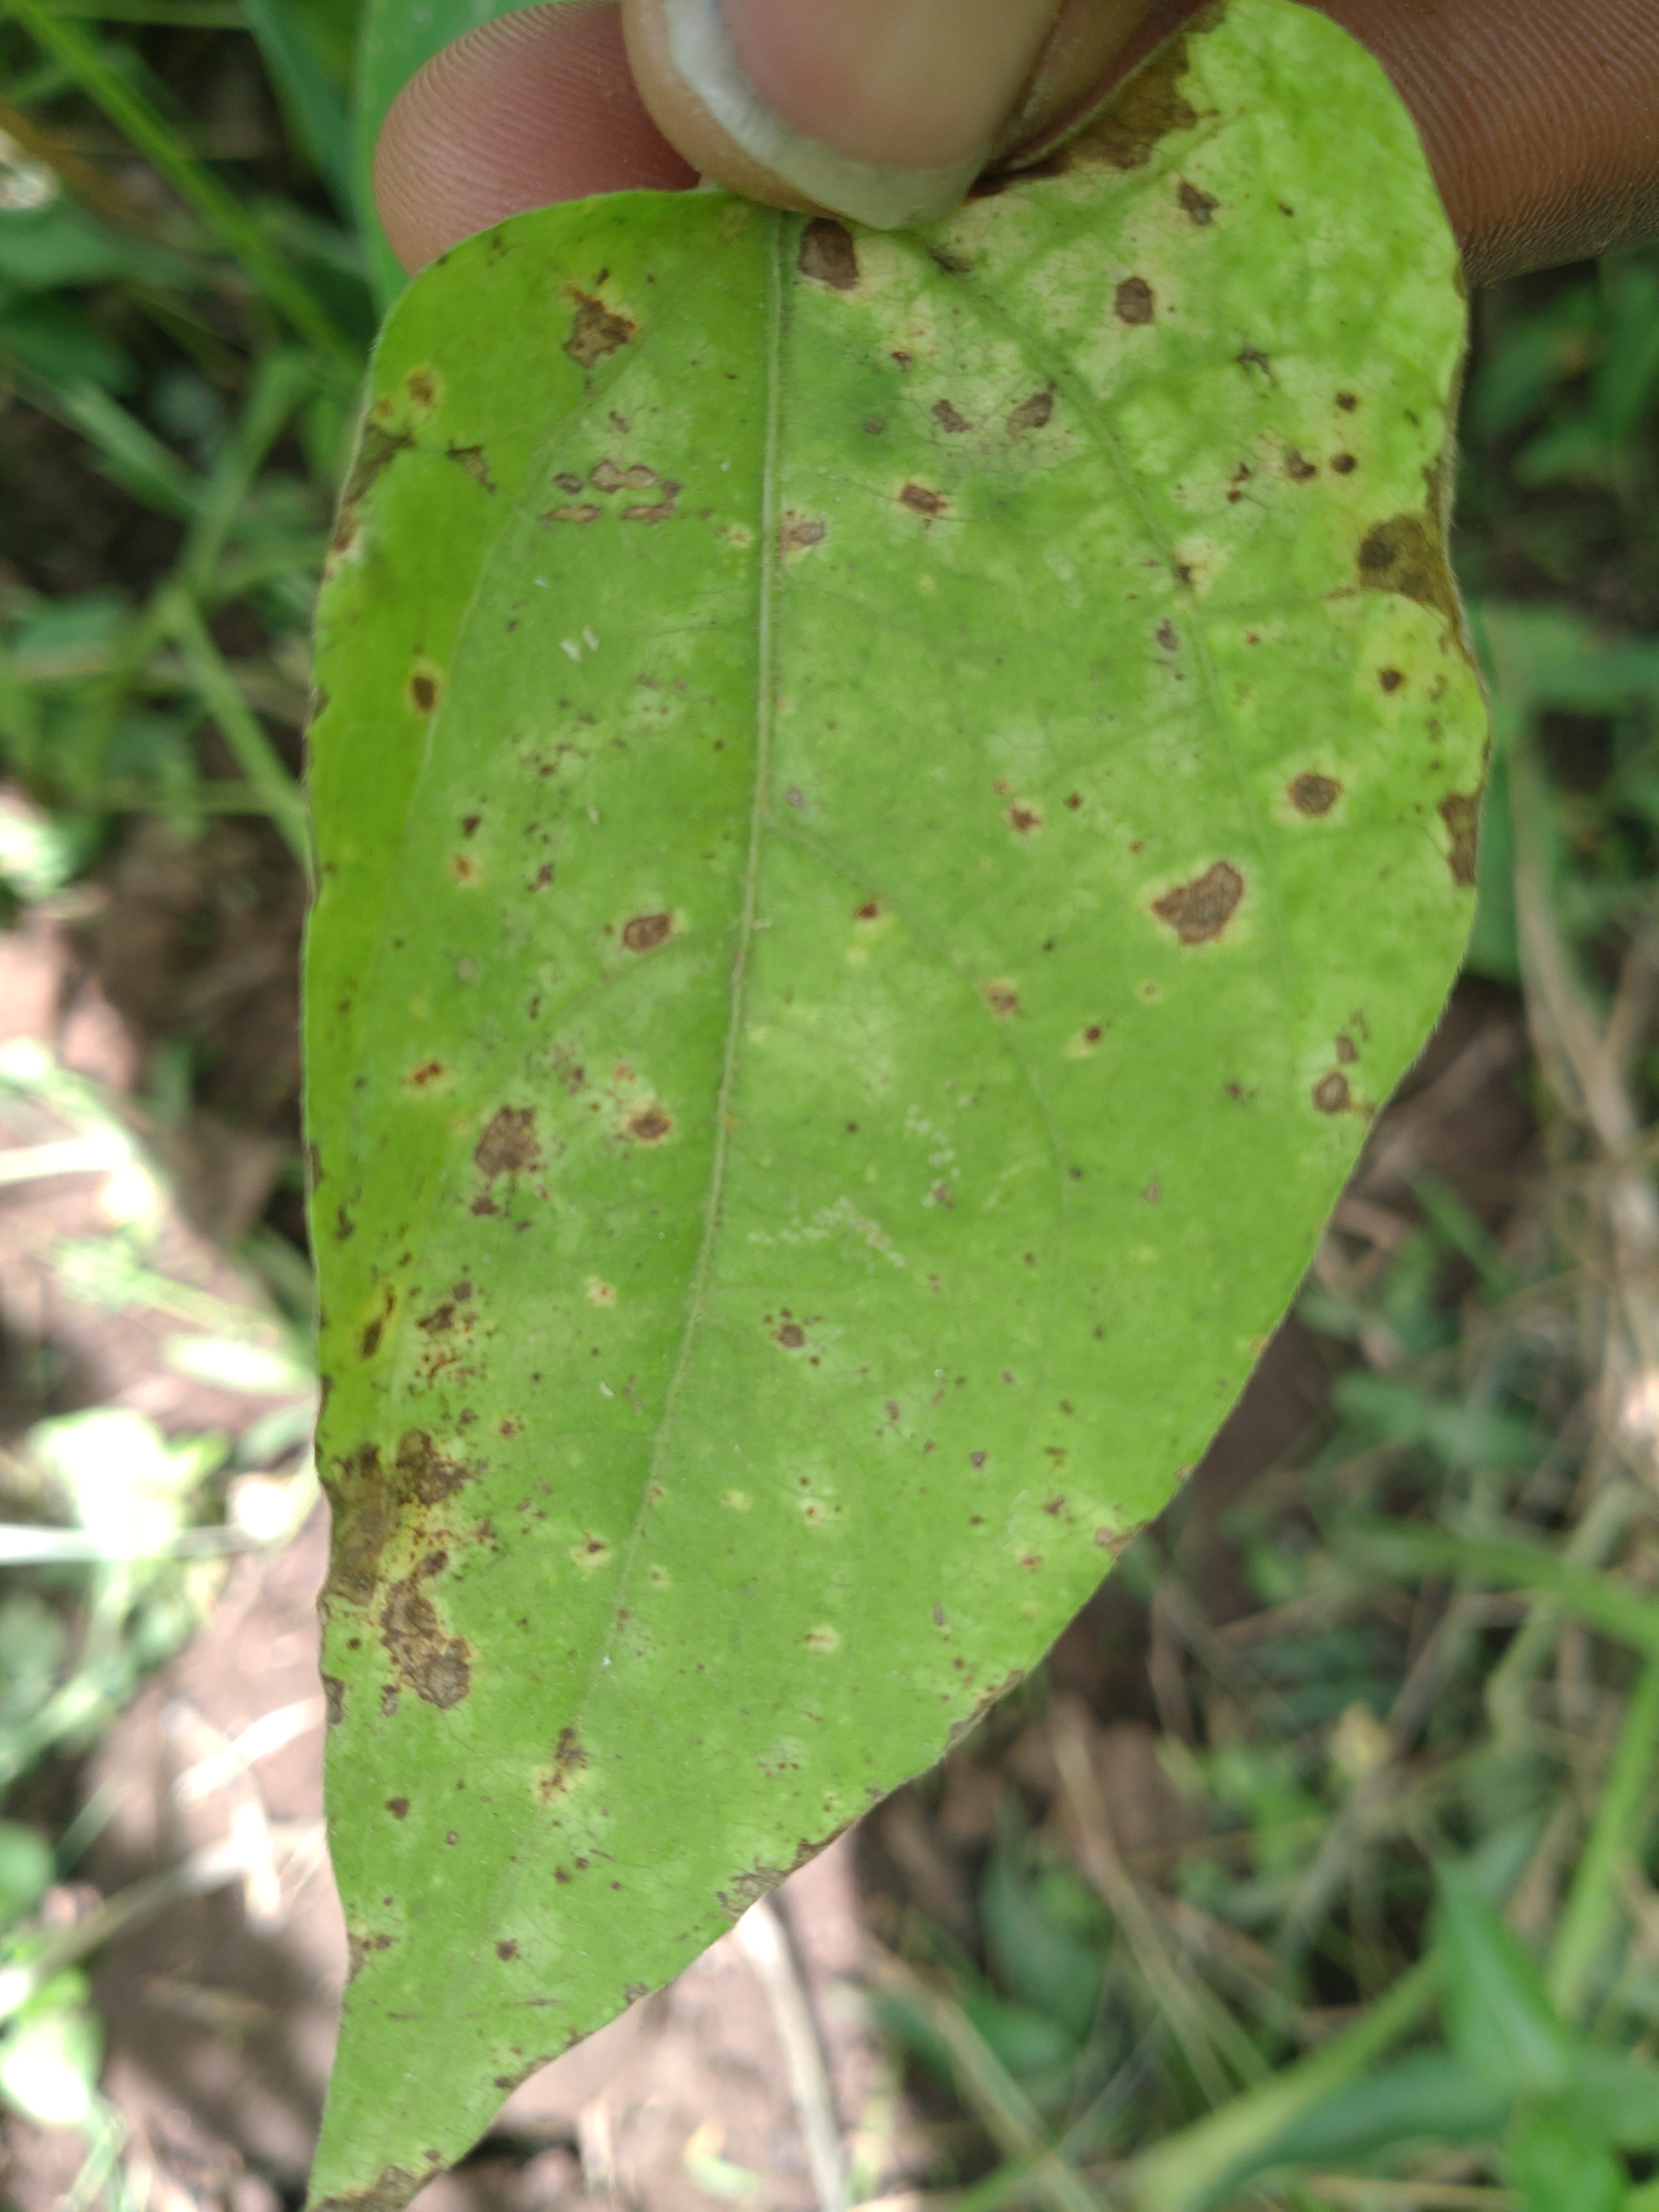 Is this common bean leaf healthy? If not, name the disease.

rust
